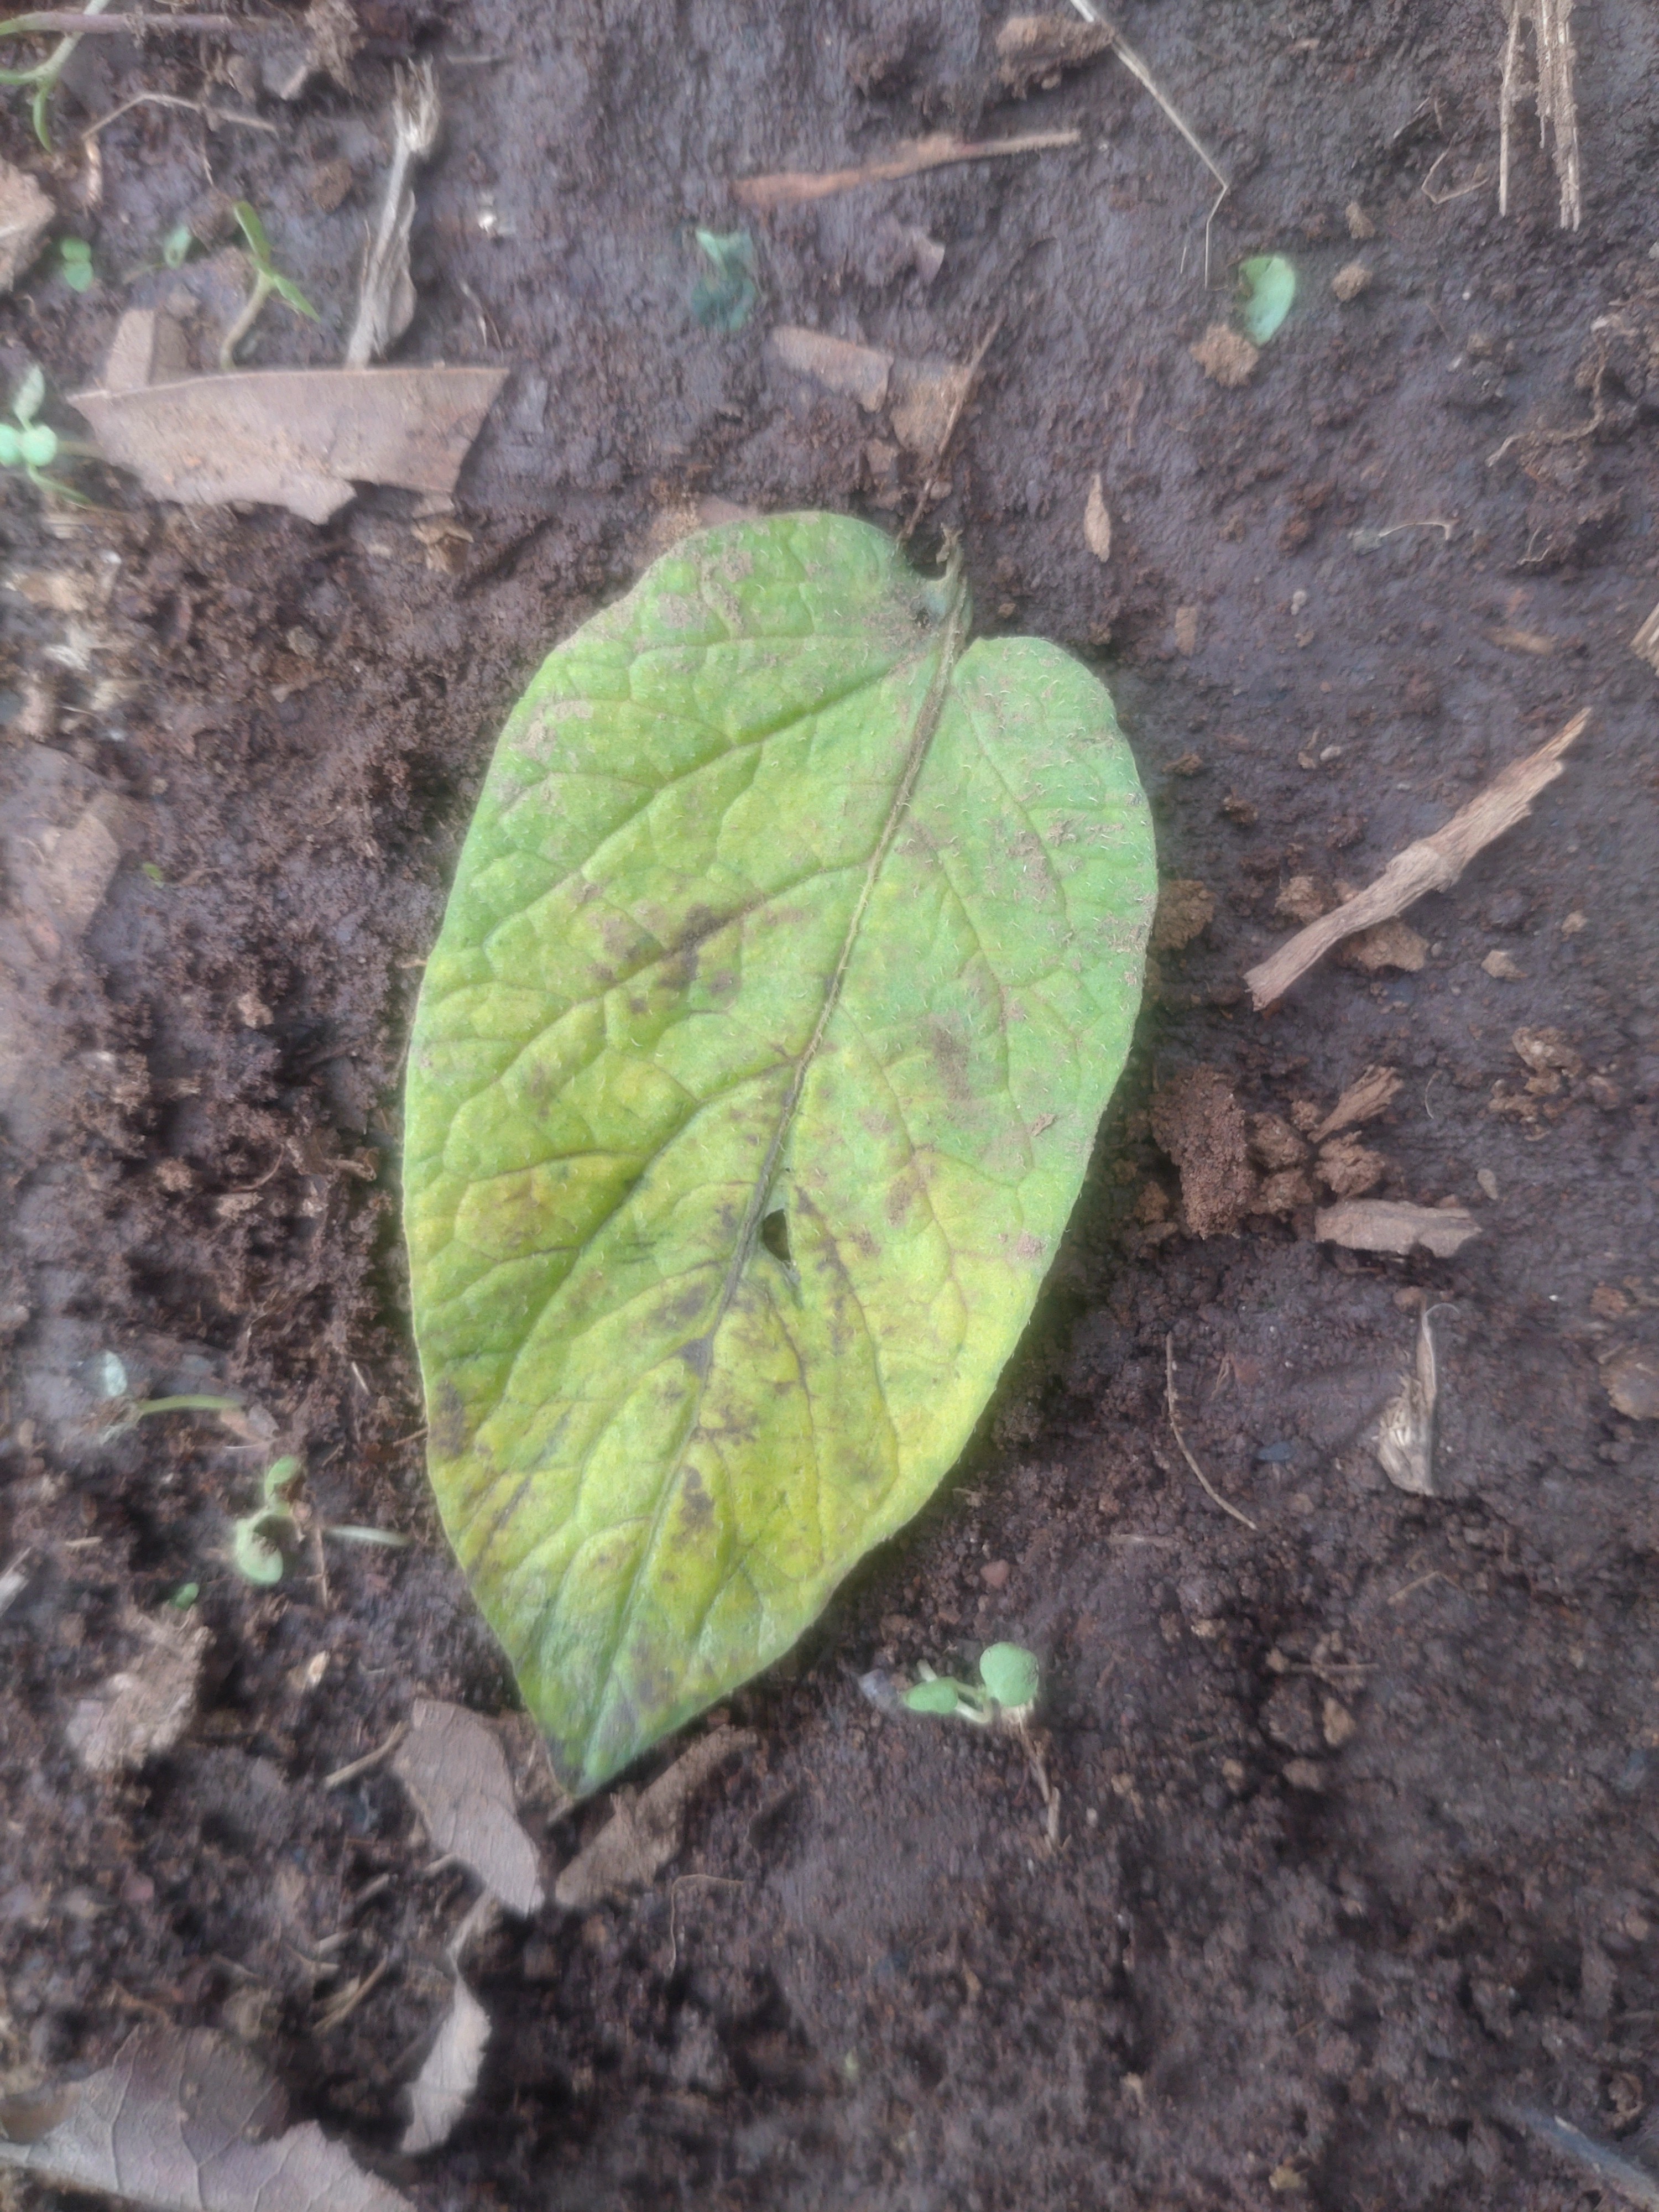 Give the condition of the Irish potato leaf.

late blight
